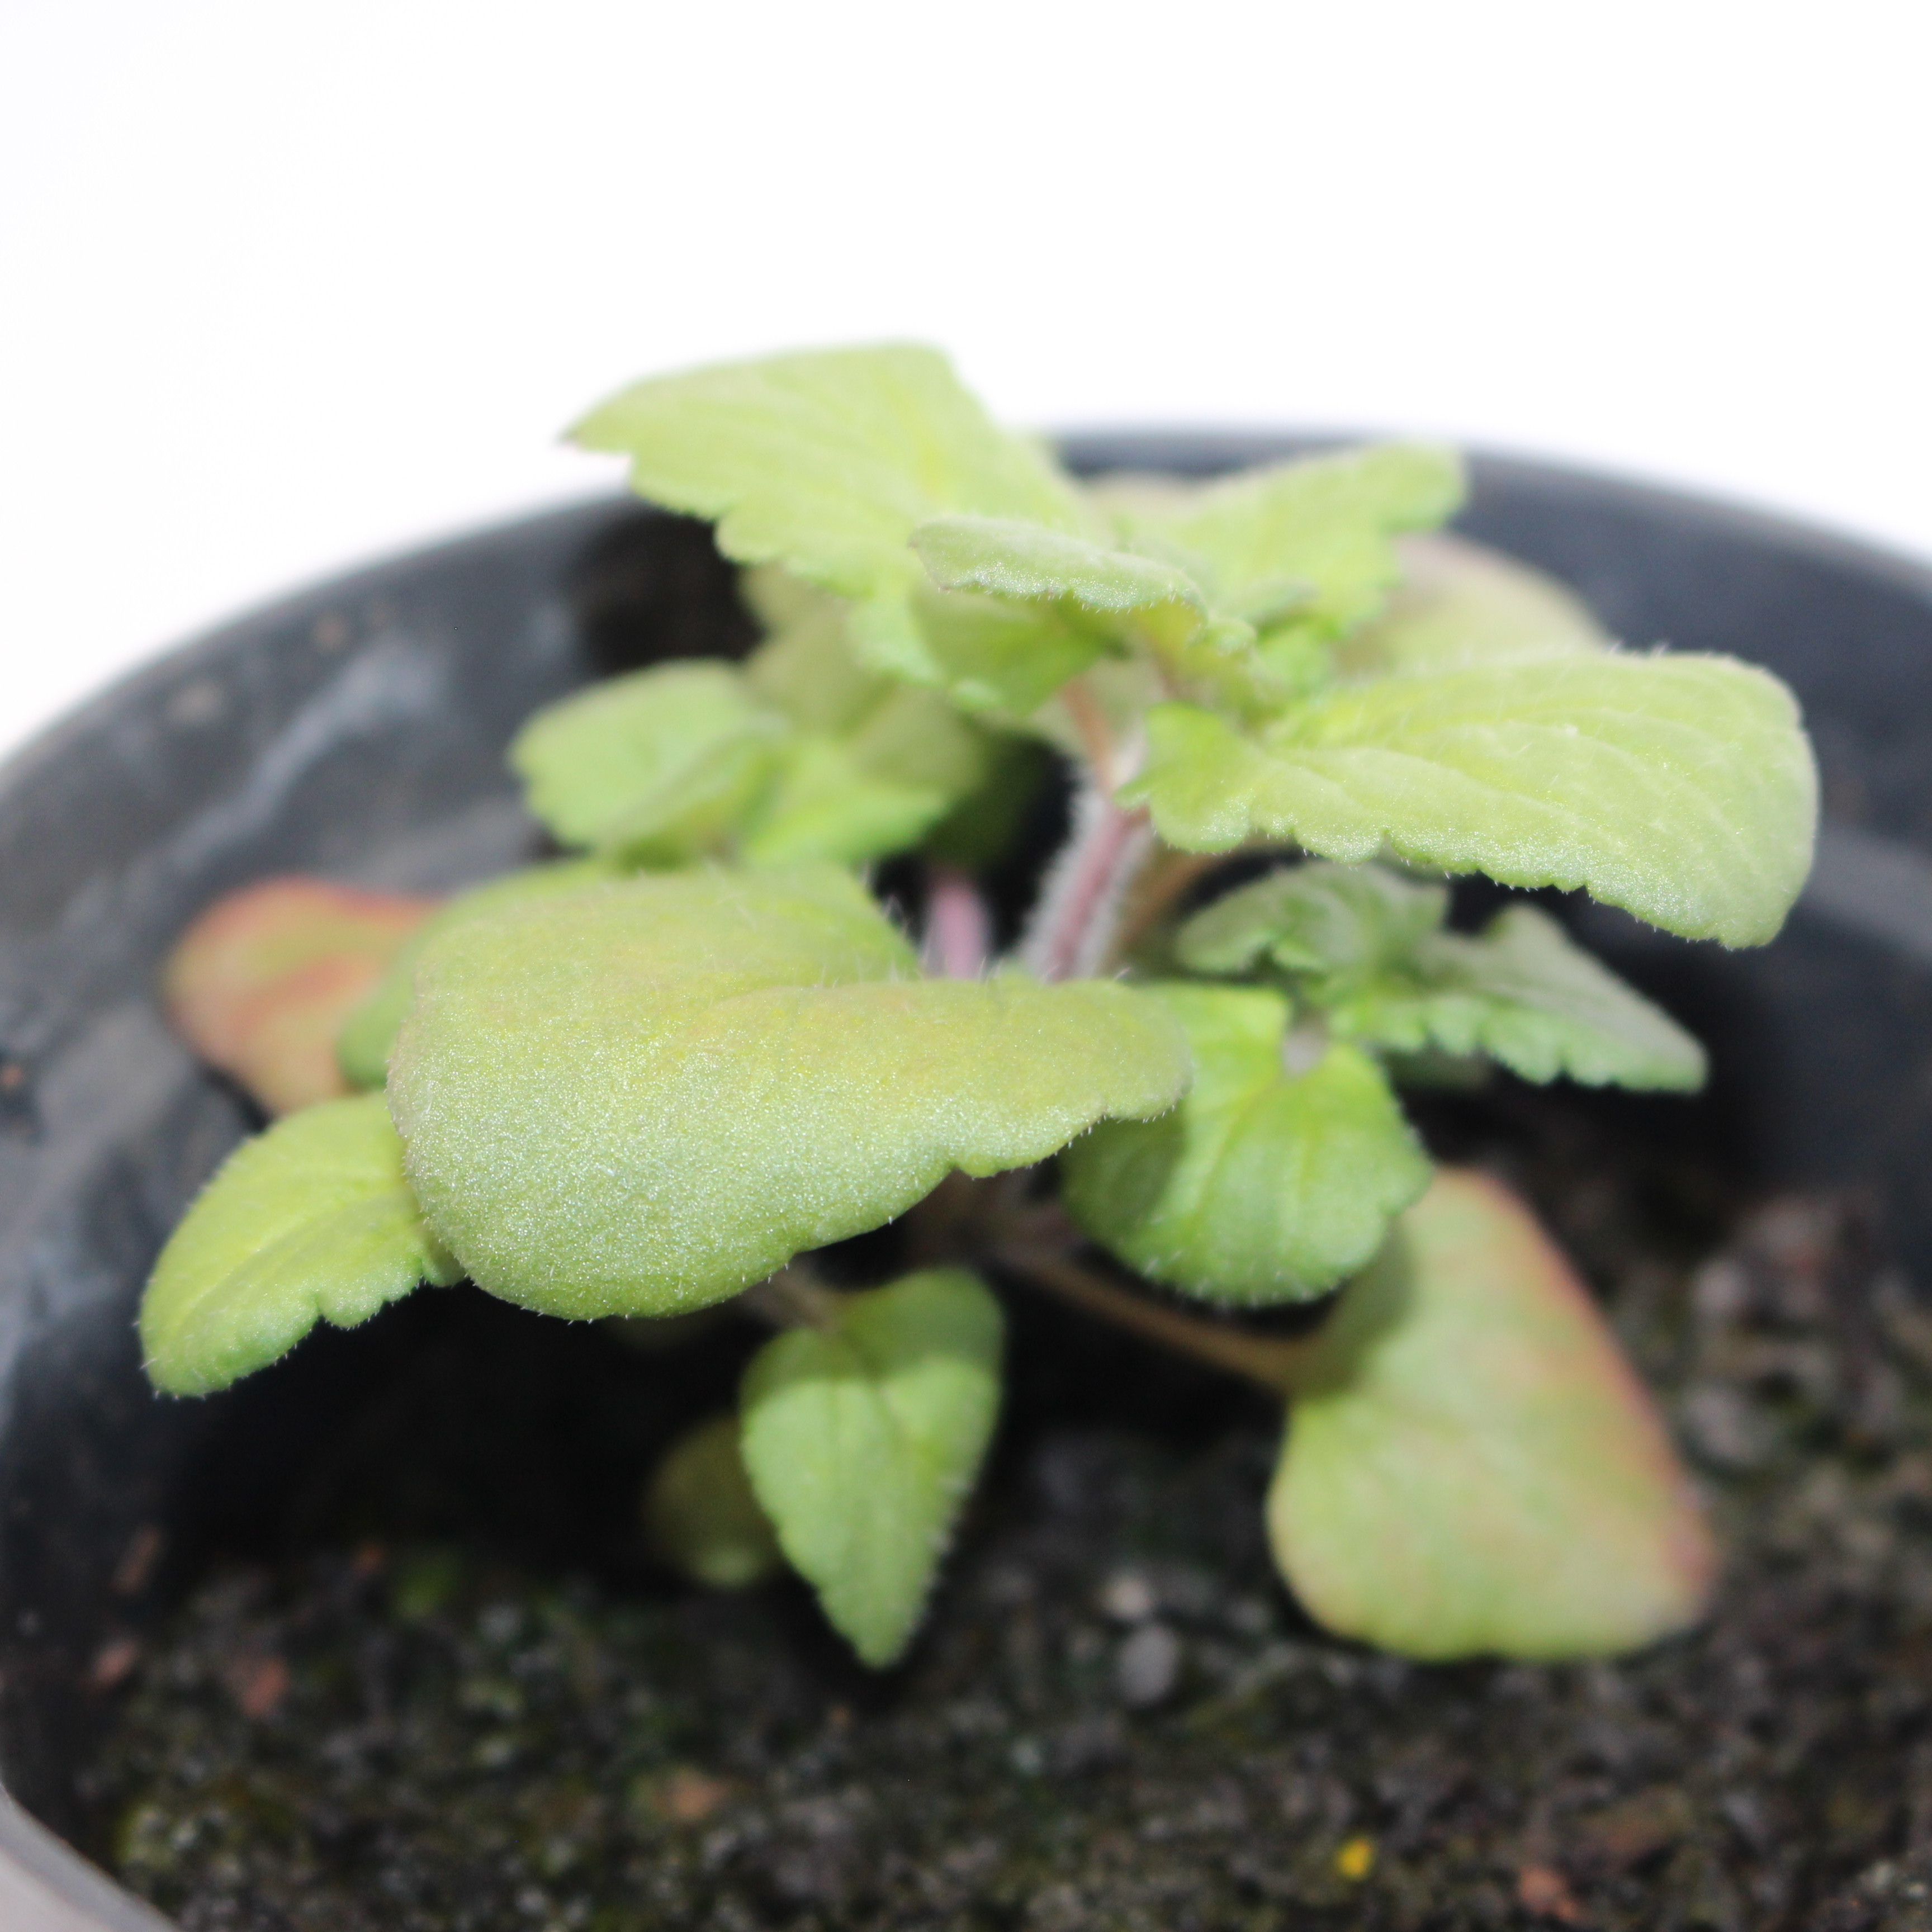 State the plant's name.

Veronica persica
